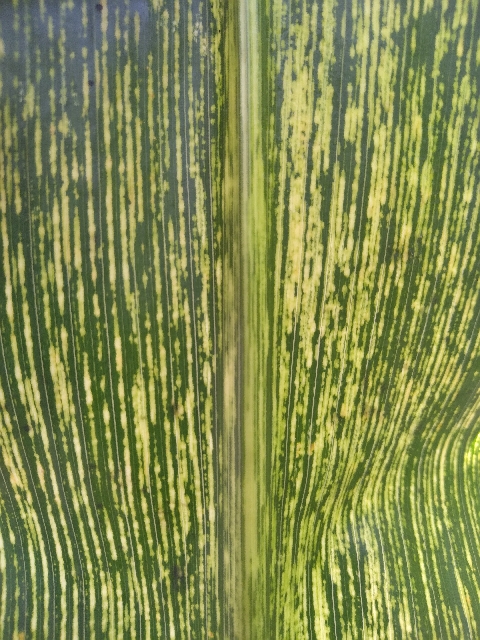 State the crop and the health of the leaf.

maize, maize streak virus
